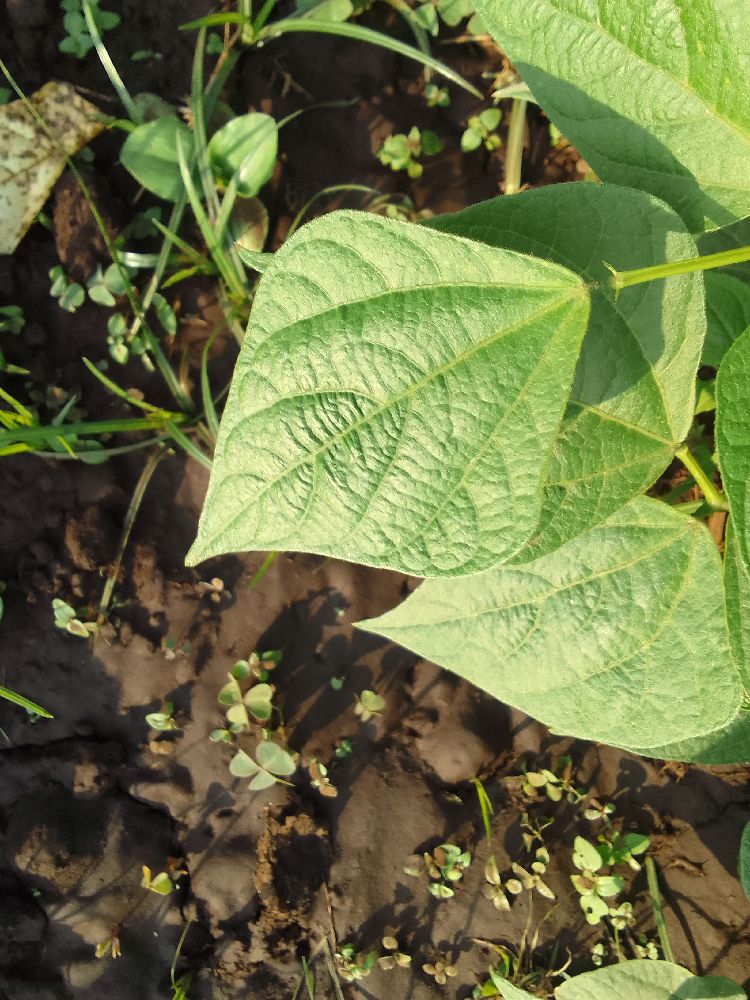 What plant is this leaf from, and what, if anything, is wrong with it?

common bean, healthy
